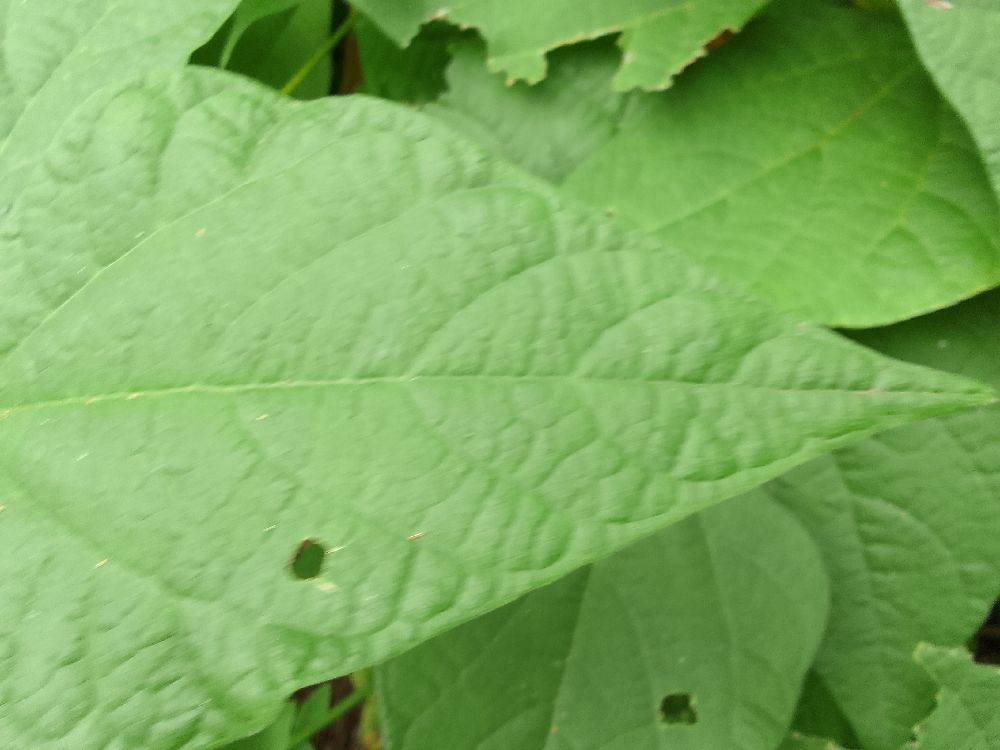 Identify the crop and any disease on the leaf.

common bean, healthy
